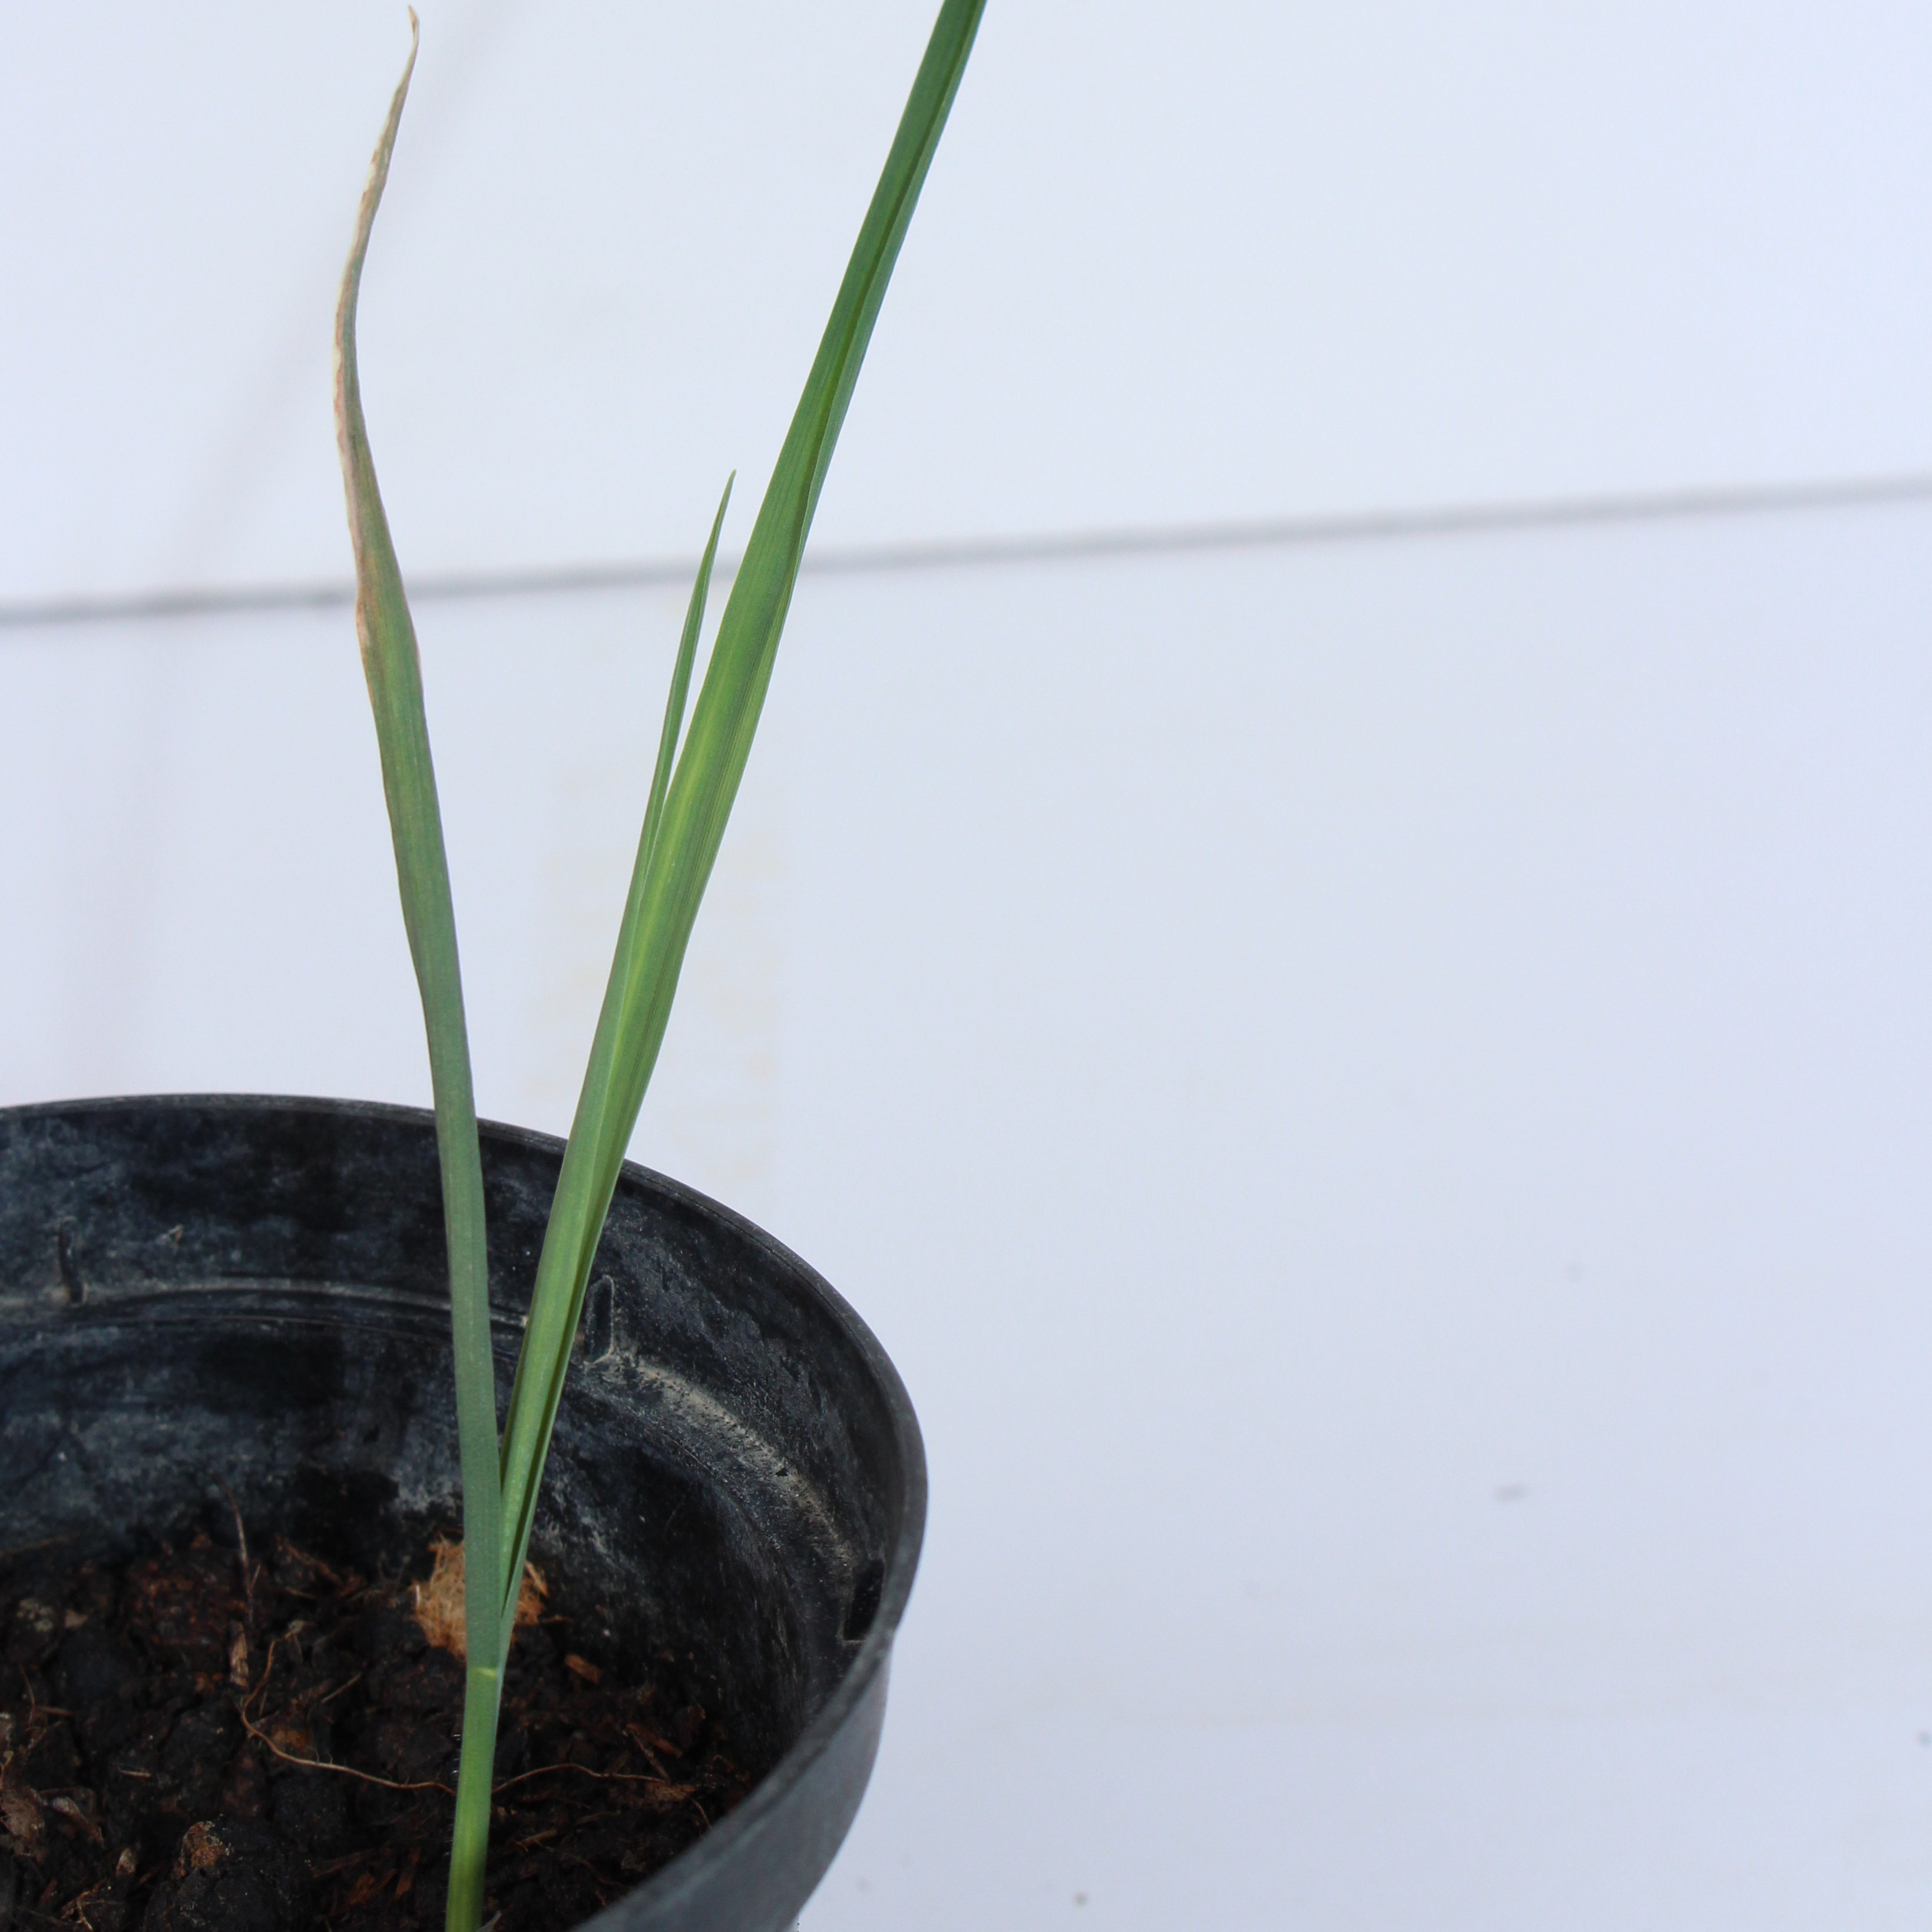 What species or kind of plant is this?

Avena sterilis
